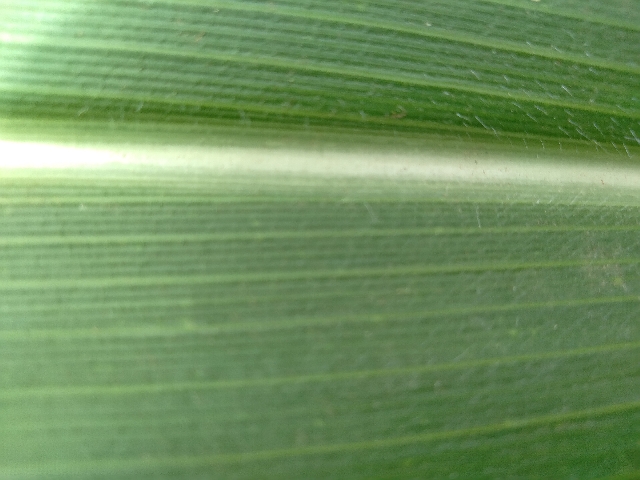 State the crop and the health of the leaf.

maize, healthy
